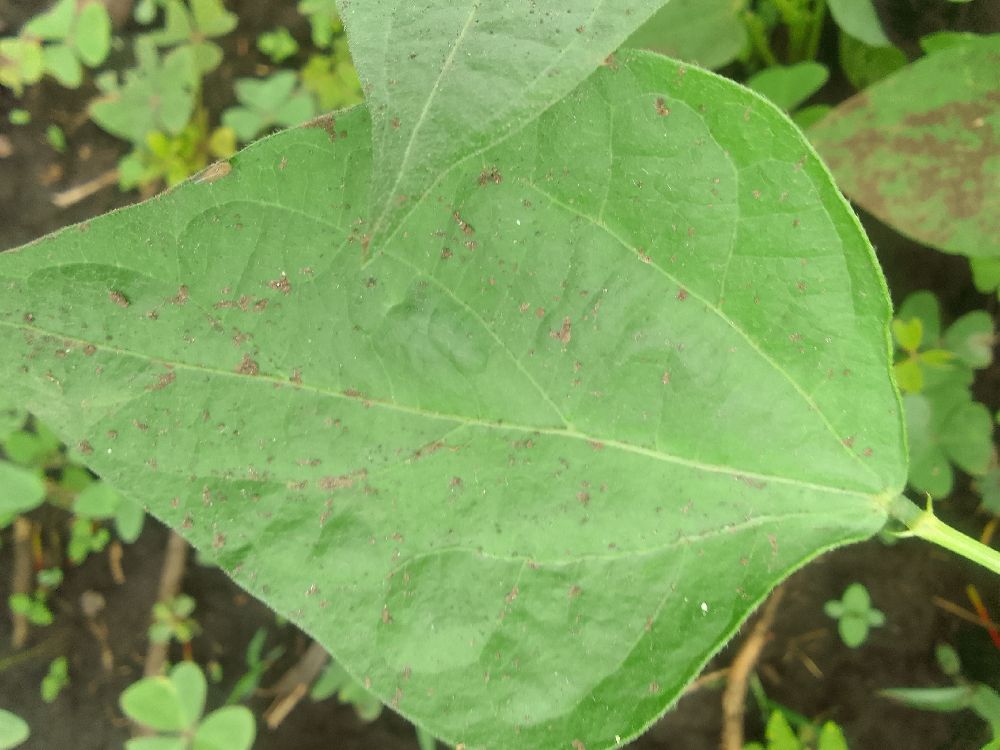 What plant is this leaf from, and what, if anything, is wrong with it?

common bean, healthy
